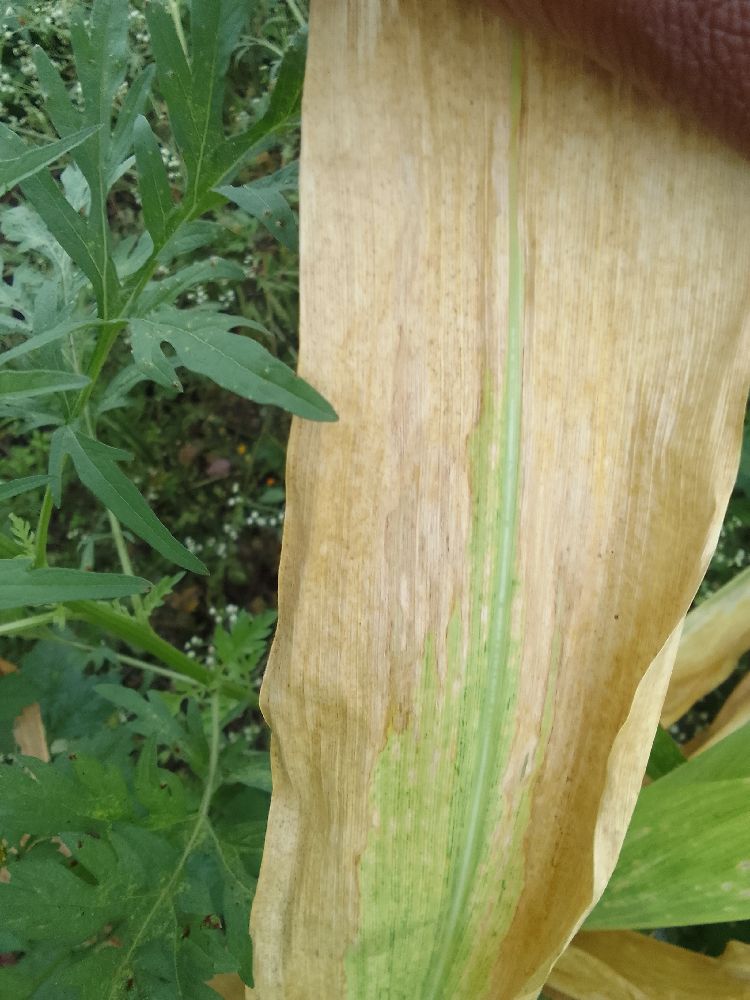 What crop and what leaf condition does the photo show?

maize, maize lethal necrosis
